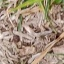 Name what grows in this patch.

grass
